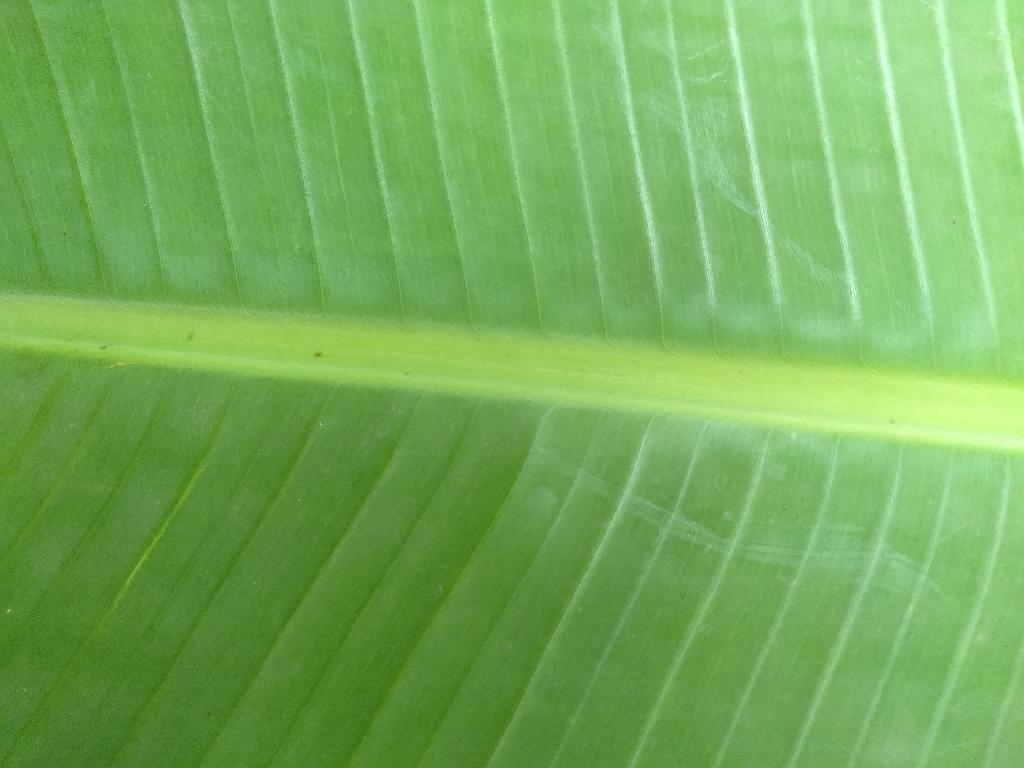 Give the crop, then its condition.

banana, healthy
